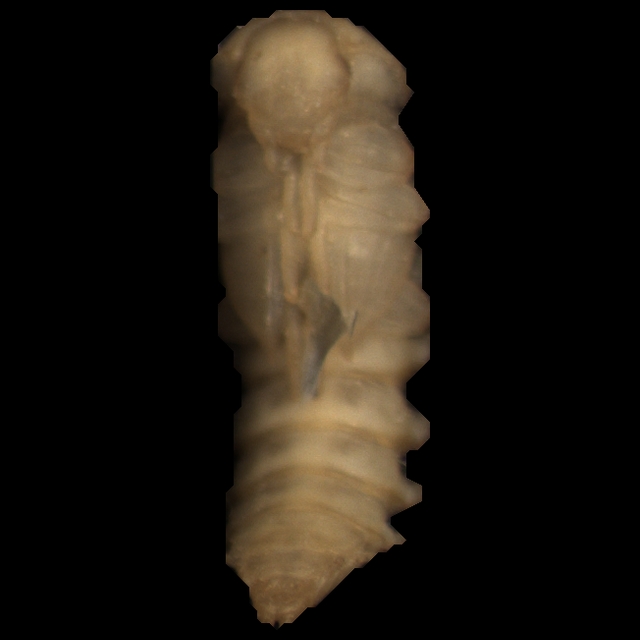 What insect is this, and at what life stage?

mealworm pupa
